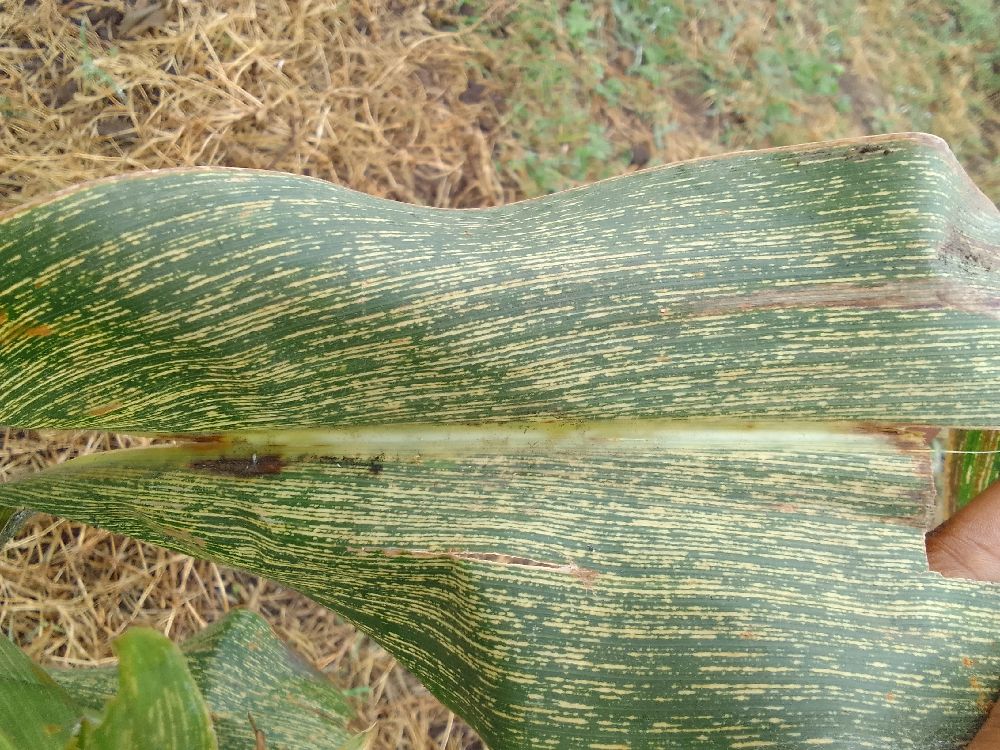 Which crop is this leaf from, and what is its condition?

maize, maize streak virus
